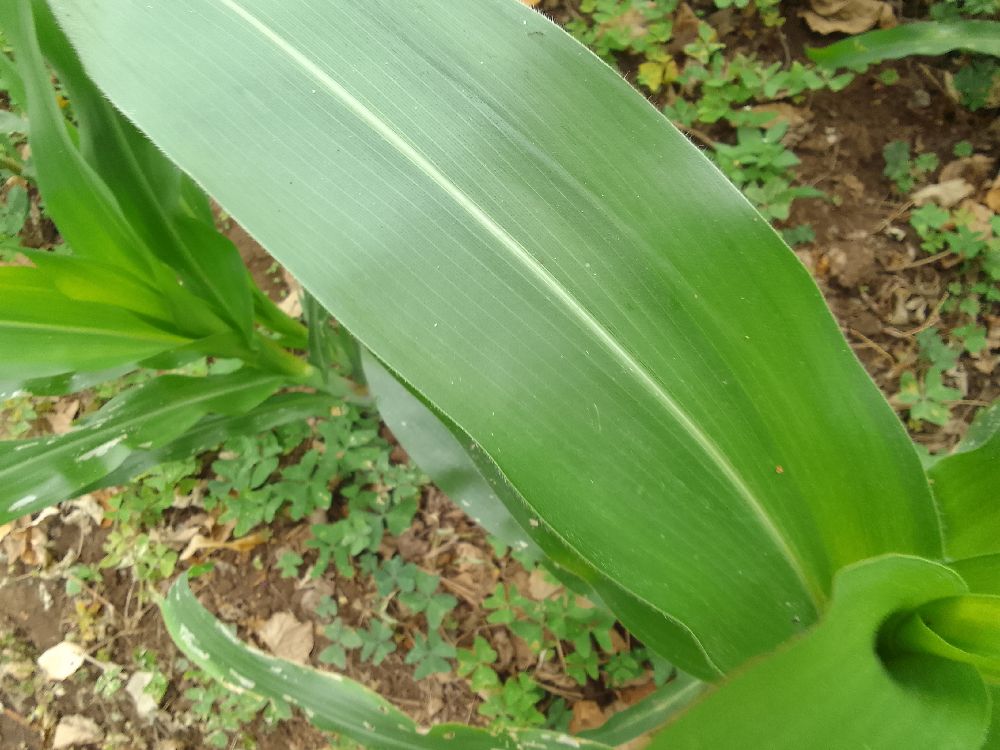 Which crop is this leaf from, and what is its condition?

maize, healthy
